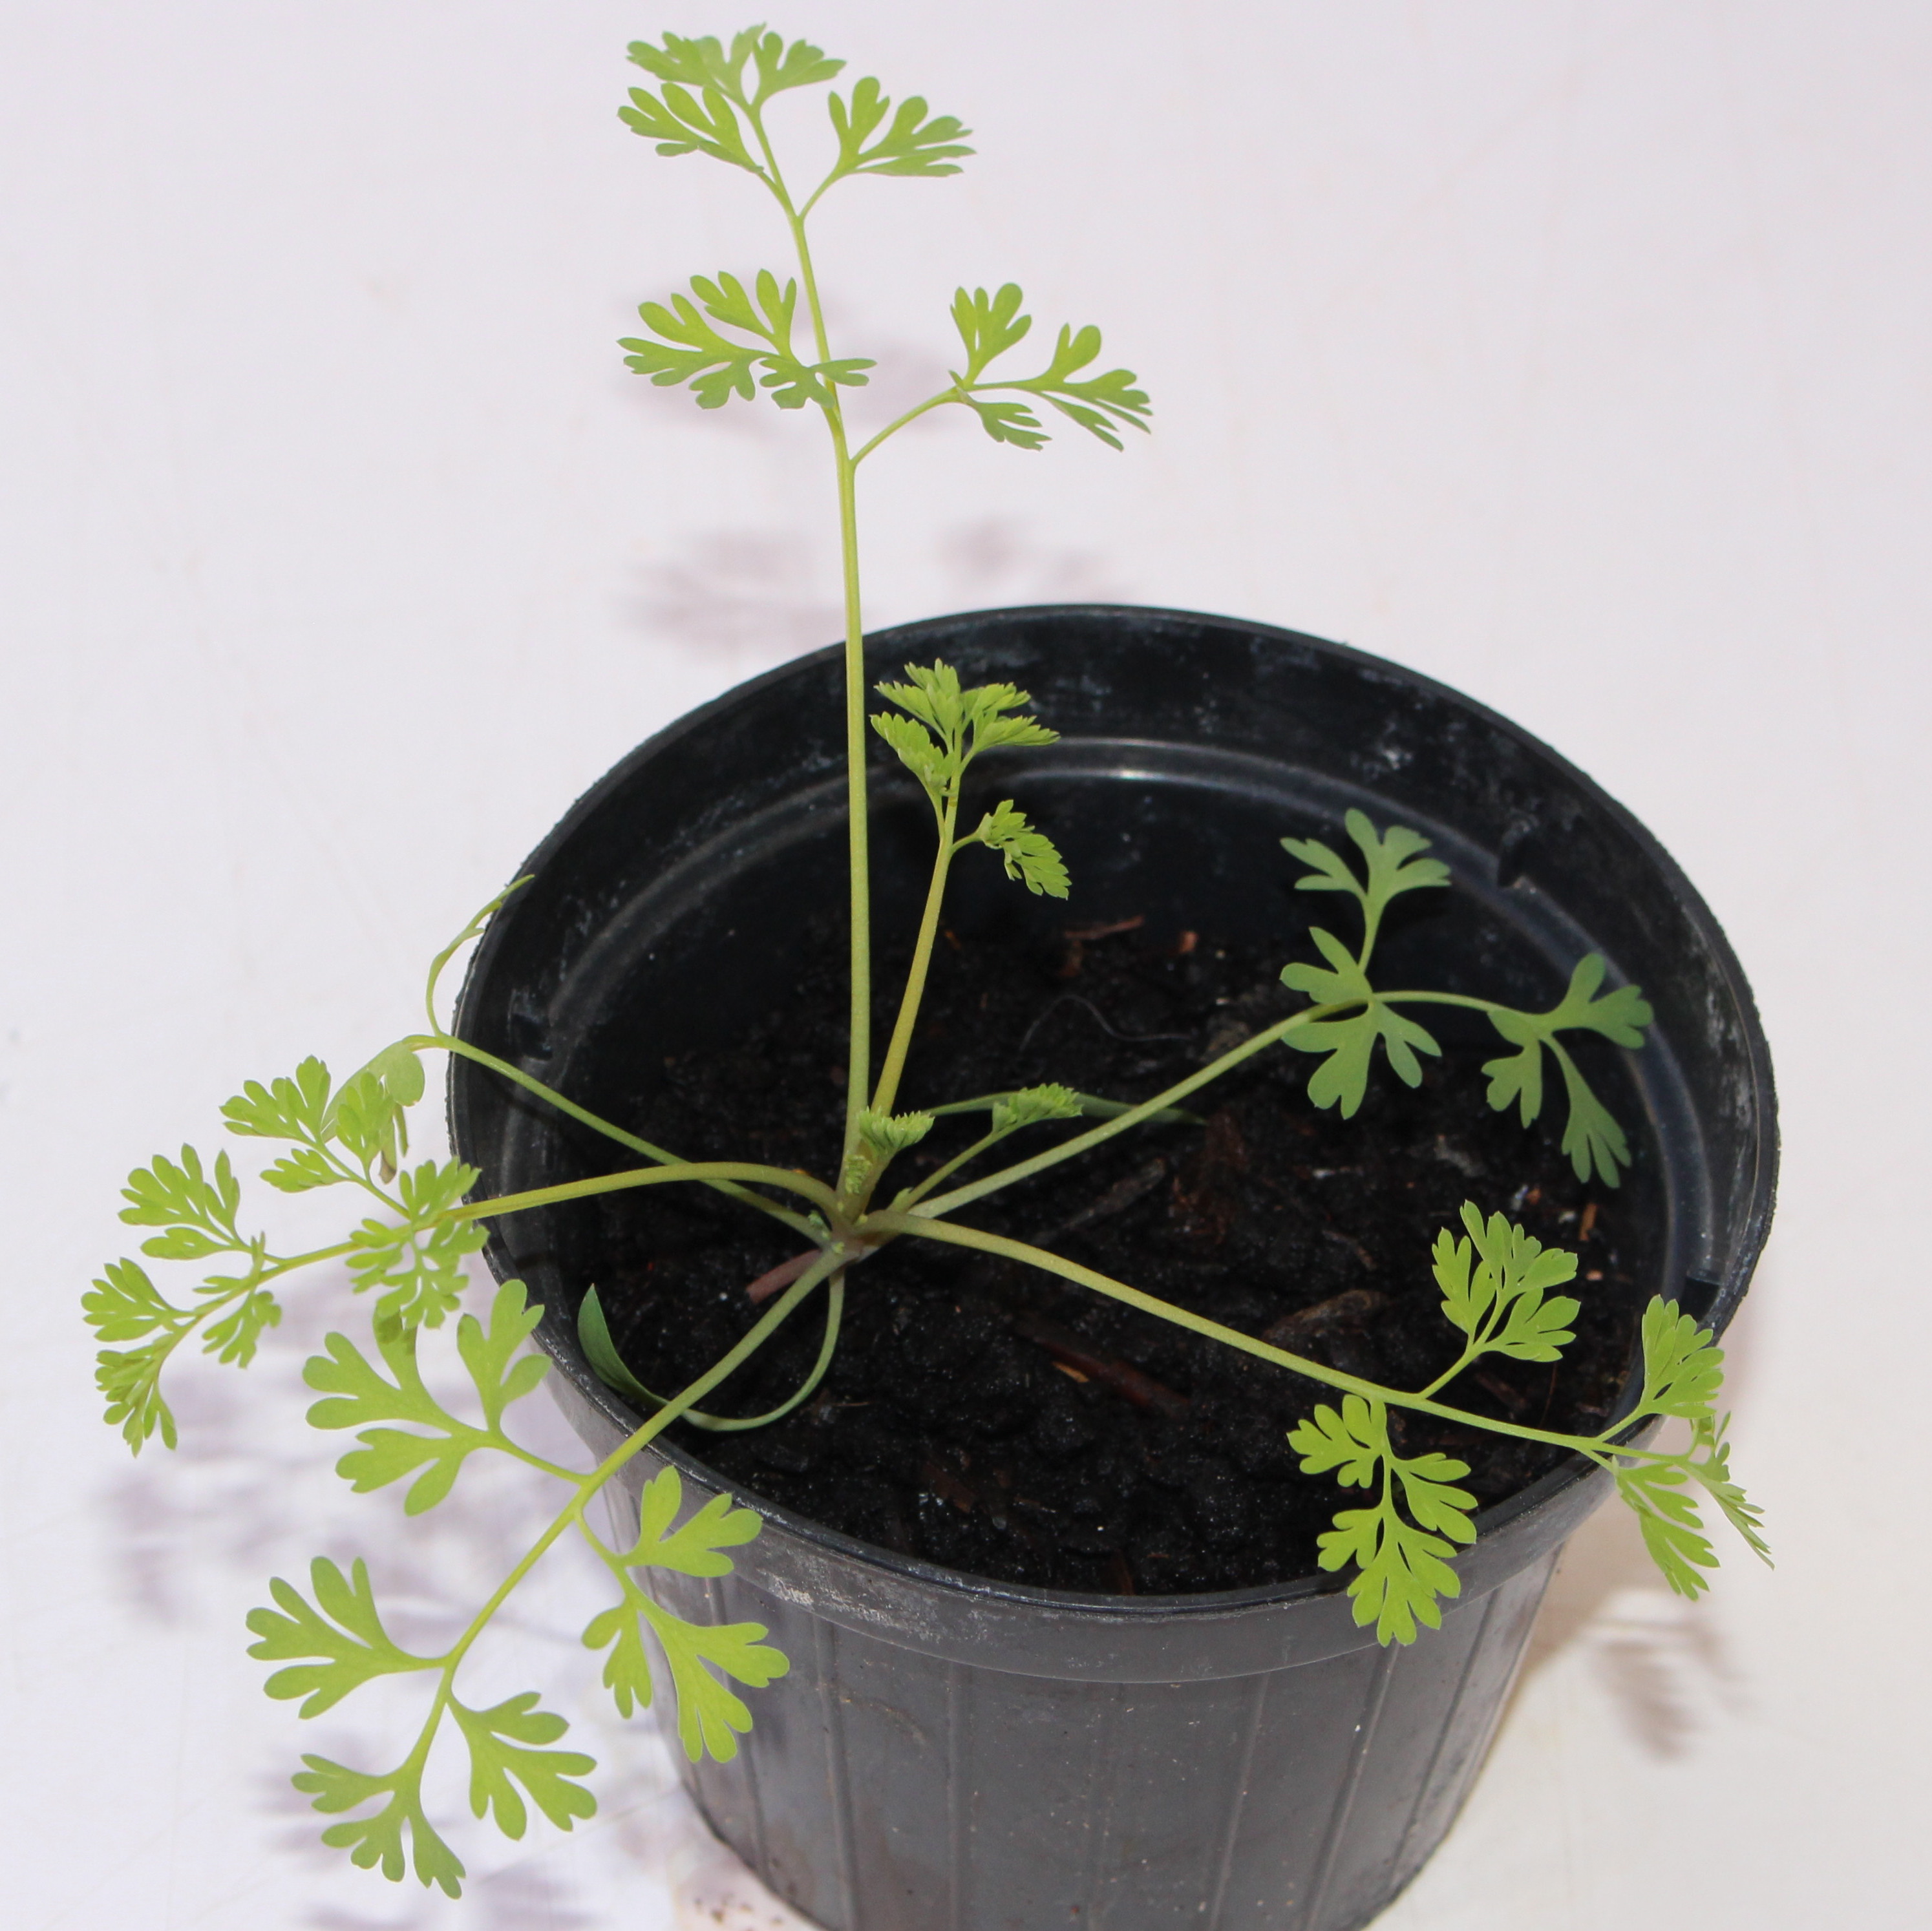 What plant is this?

Fumaria officinalis
